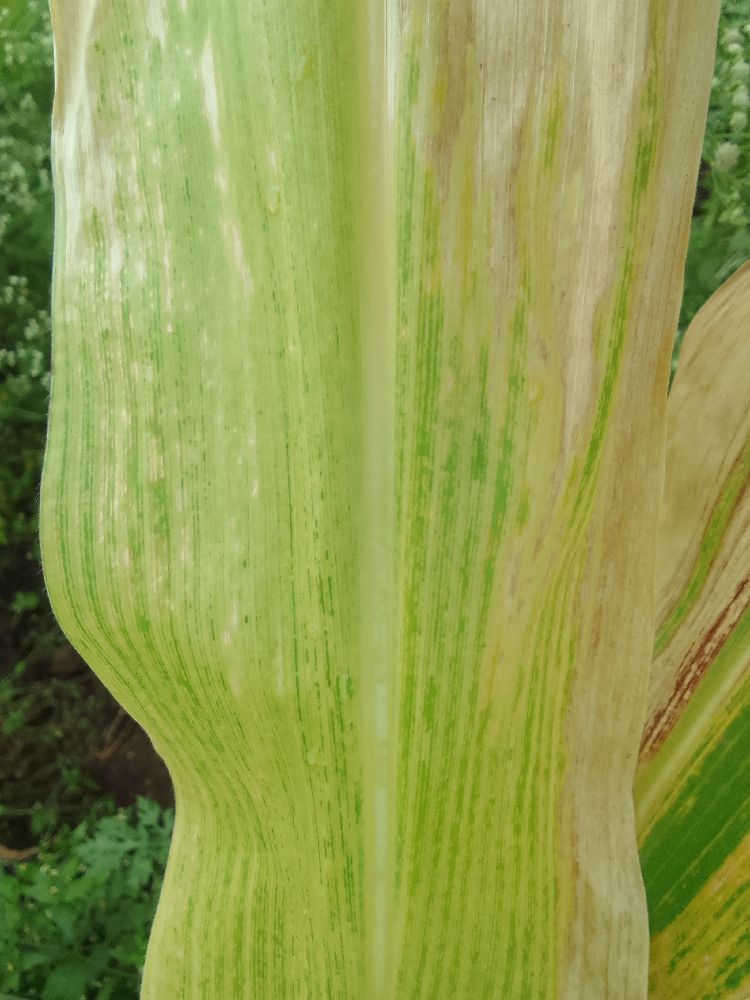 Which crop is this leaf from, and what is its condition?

maize, maize lethal necrosis
